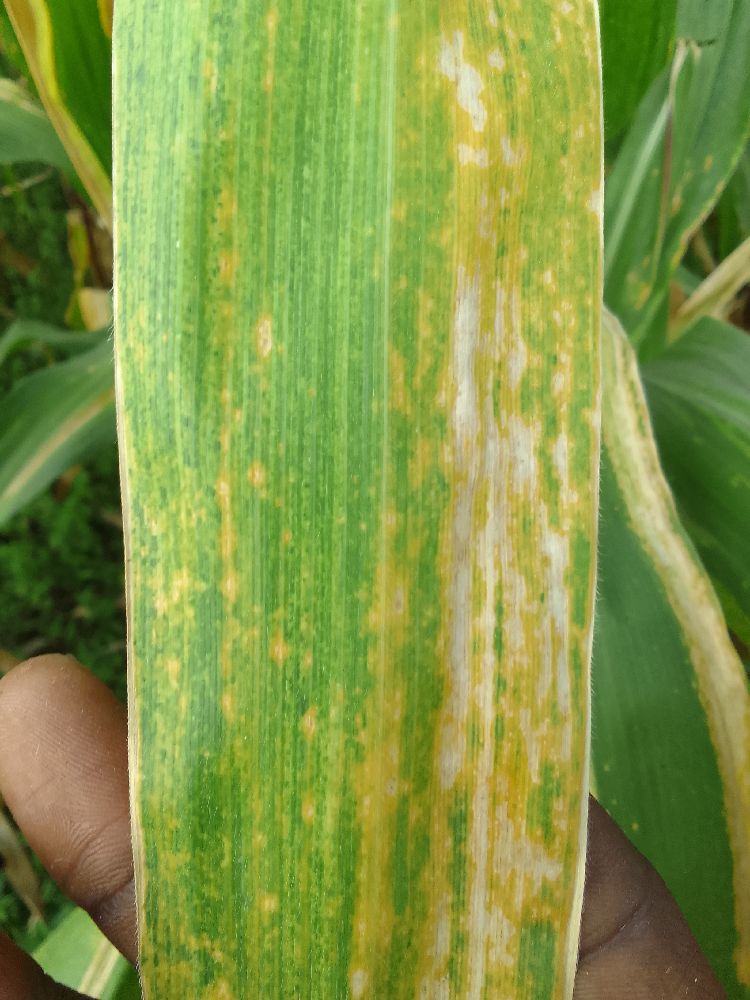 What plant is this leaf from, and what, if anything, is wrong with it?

maize, maize lethal necrosis
